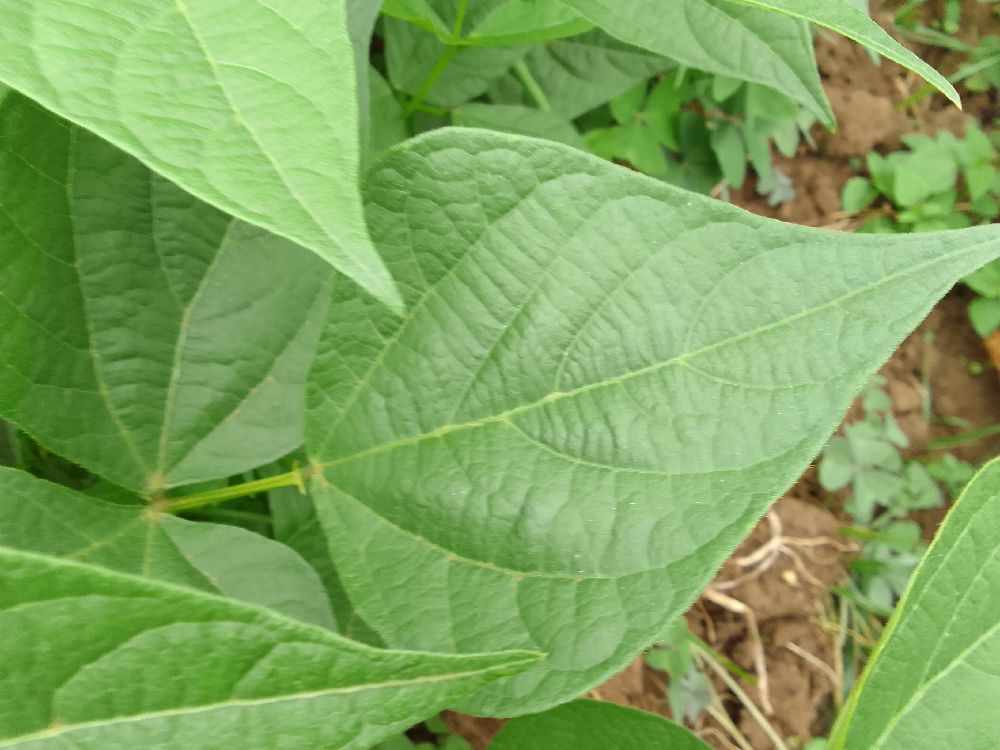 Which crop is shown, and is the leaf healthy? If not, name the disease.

common bean, healthy
